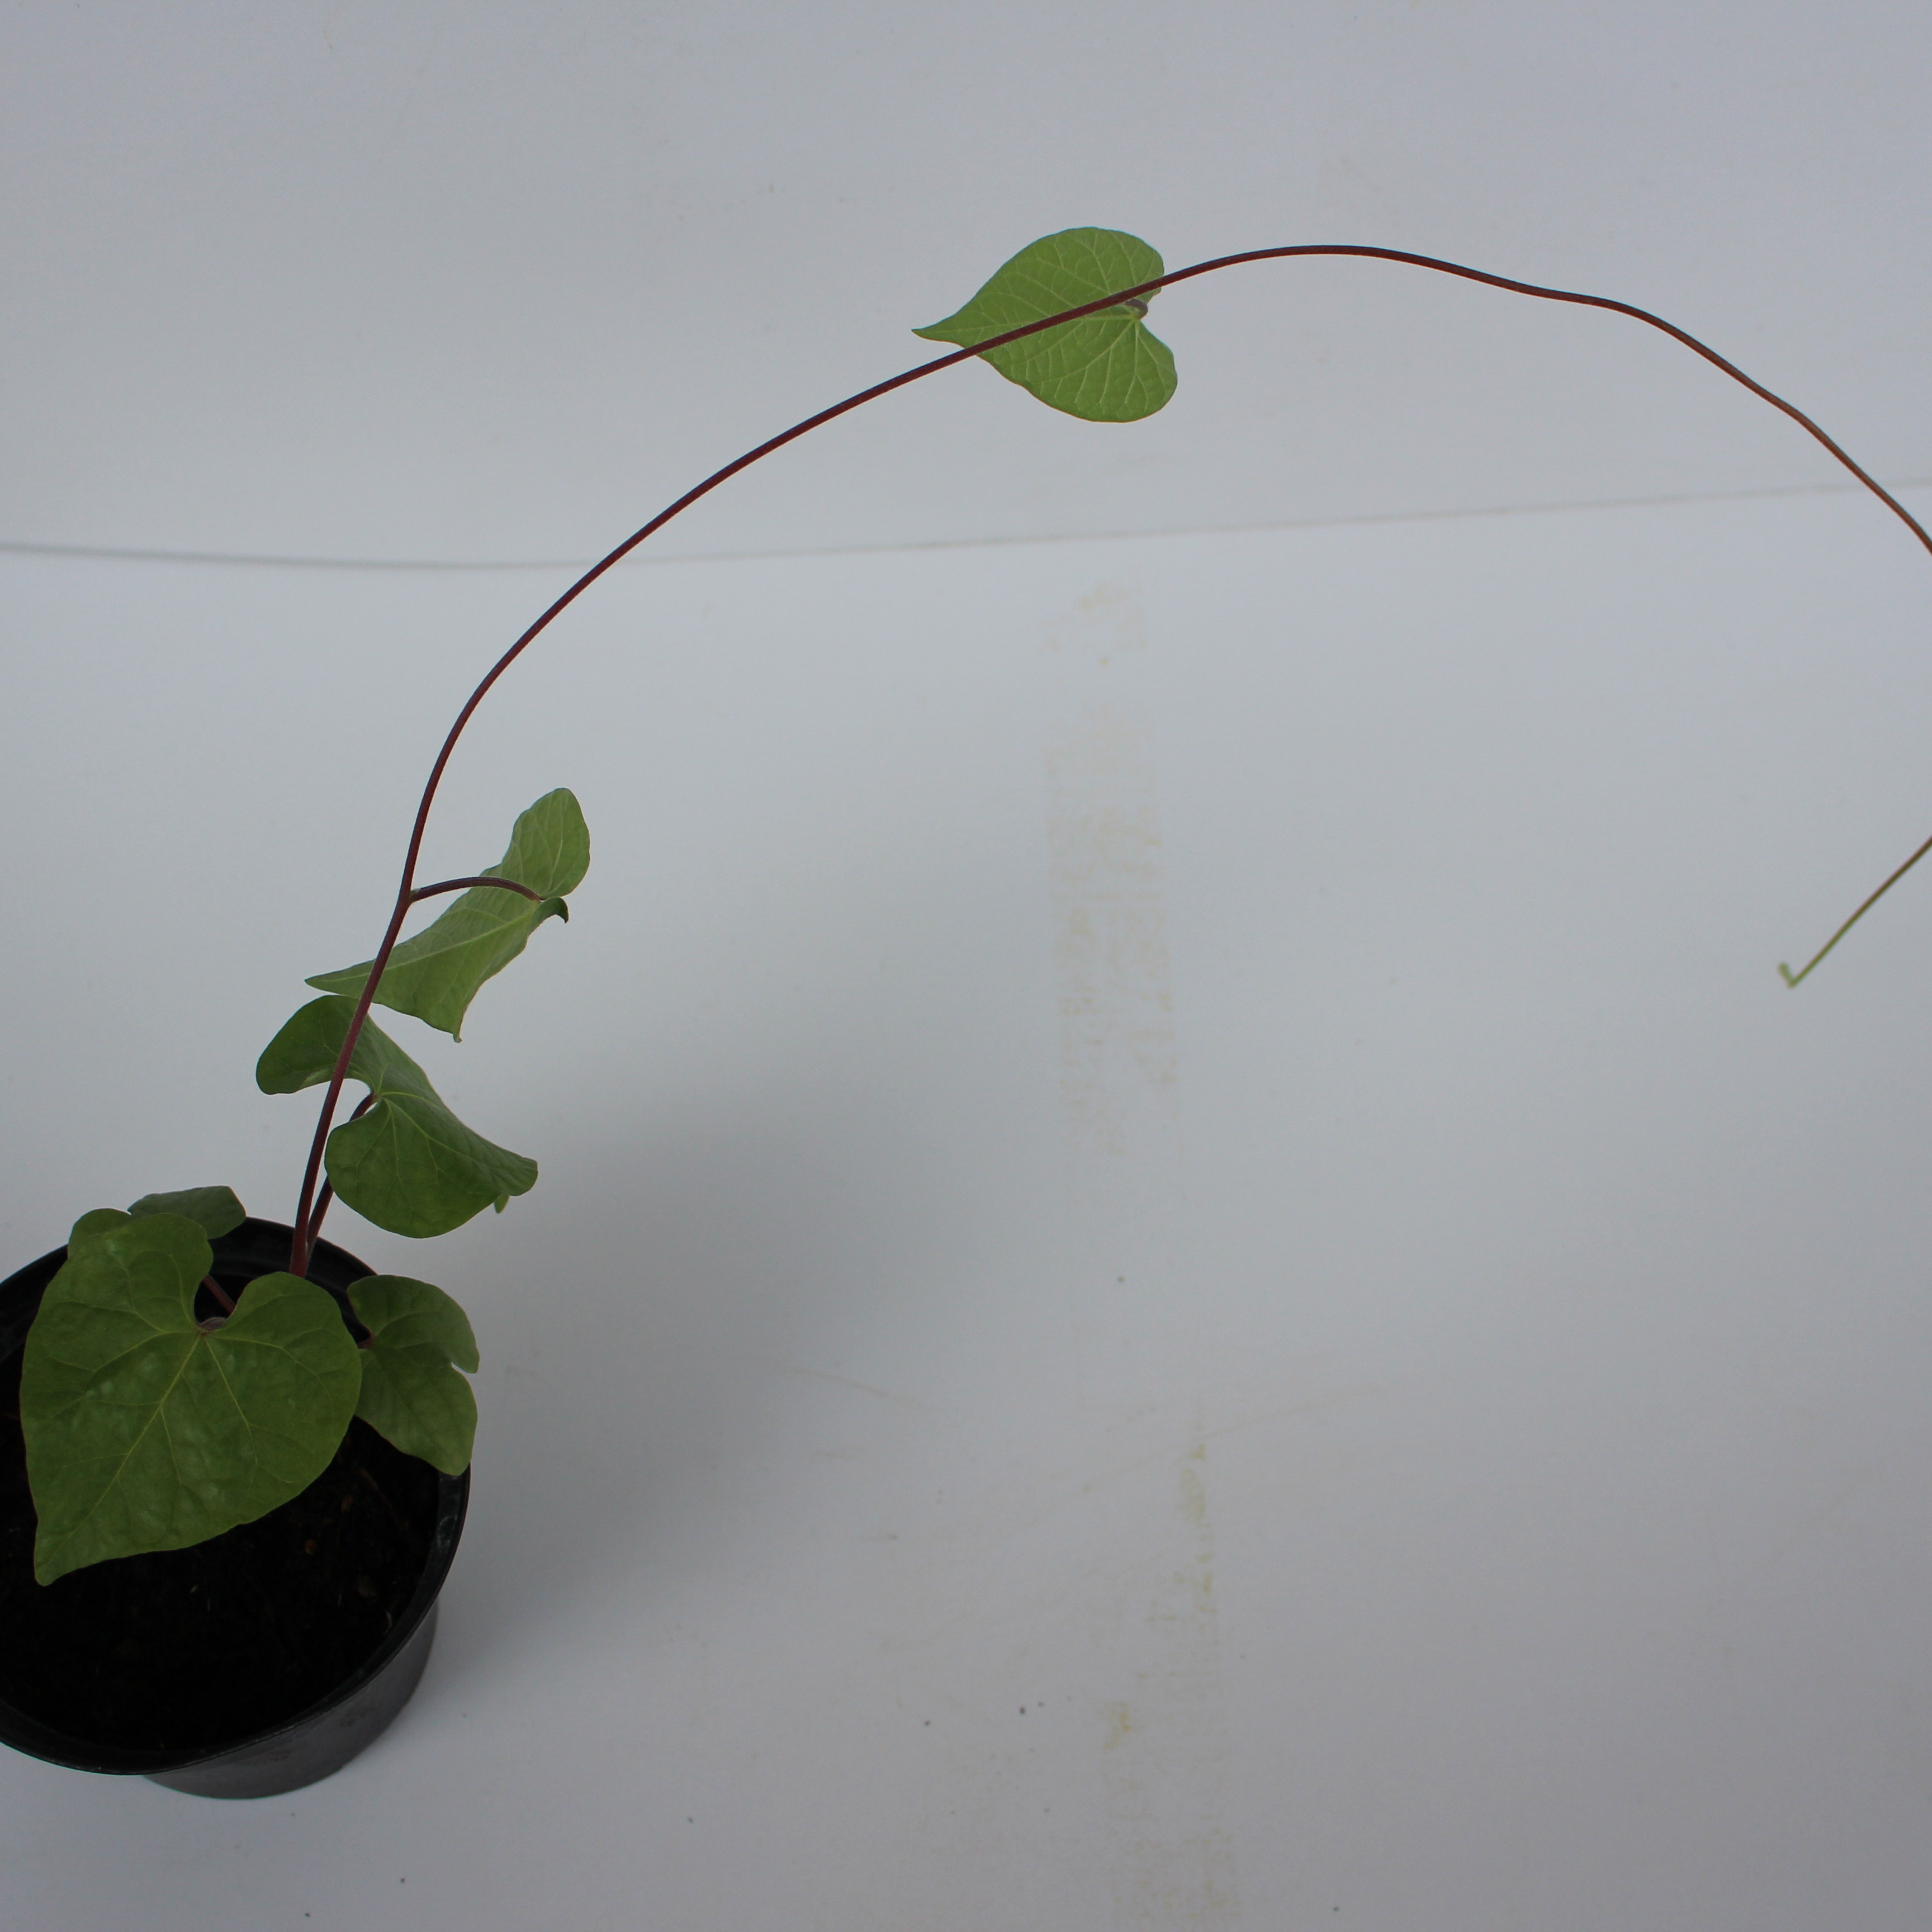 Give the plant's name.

Convolvulus arvensis
